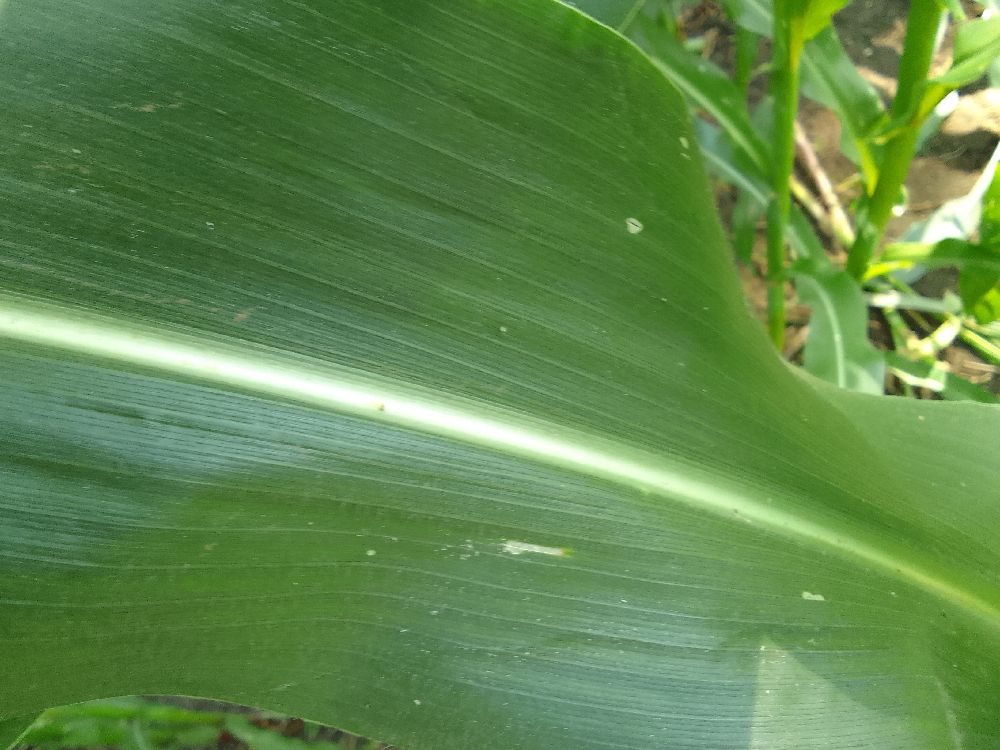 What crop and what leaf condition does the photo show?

maize, healthy
